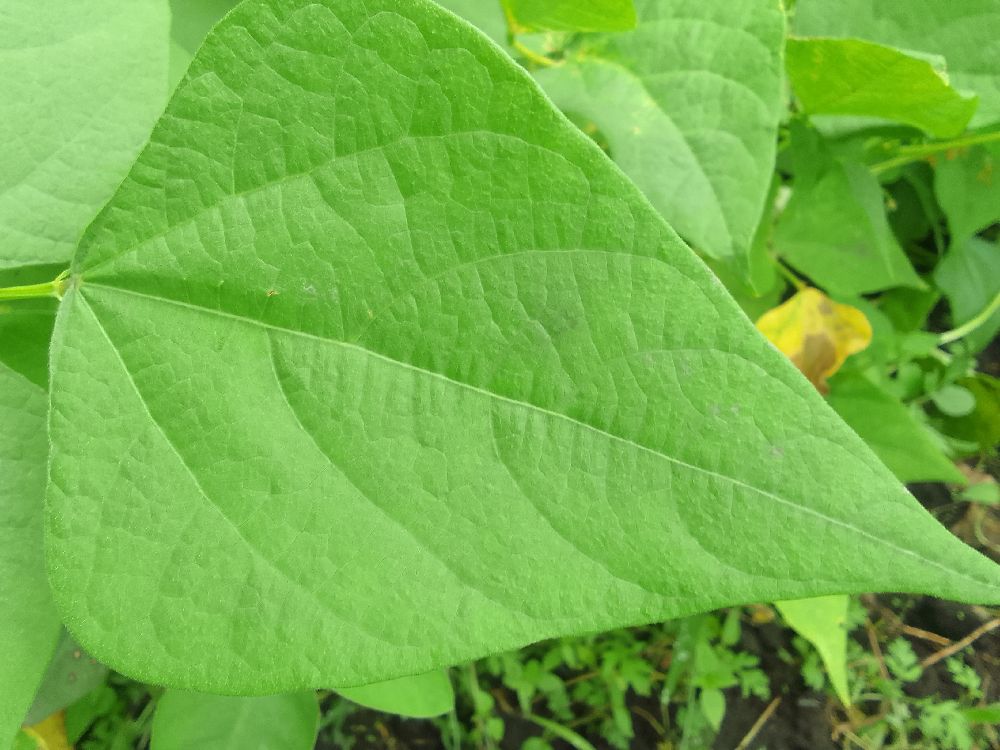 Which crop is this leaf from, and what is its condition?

common bean, healthy
